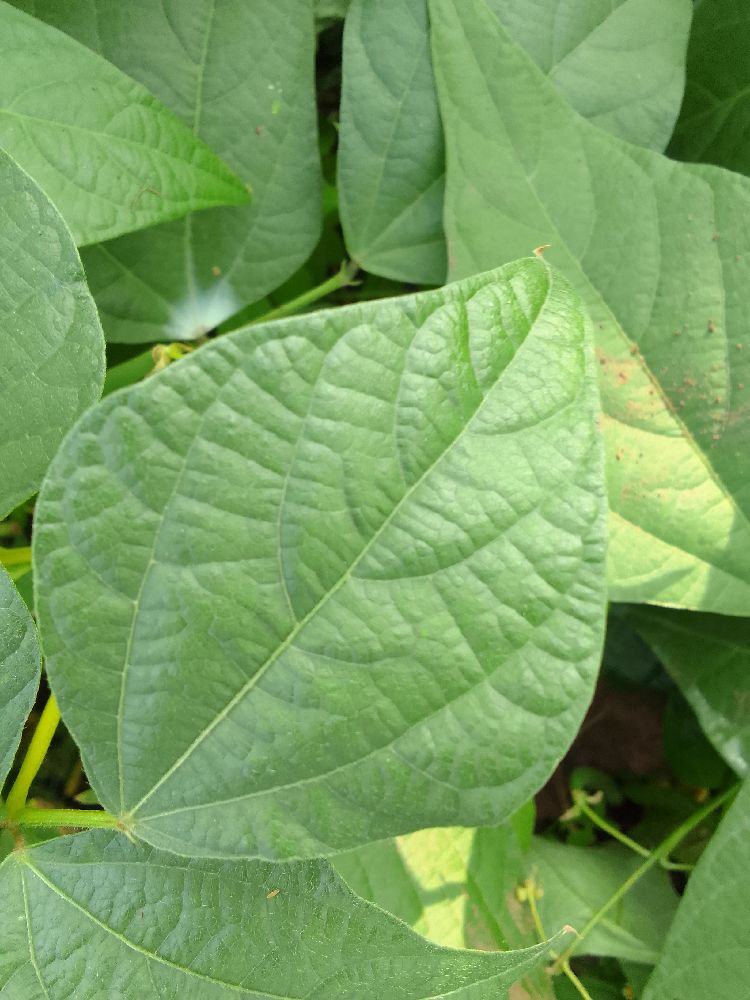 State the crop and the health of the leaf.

common bean, healthy
